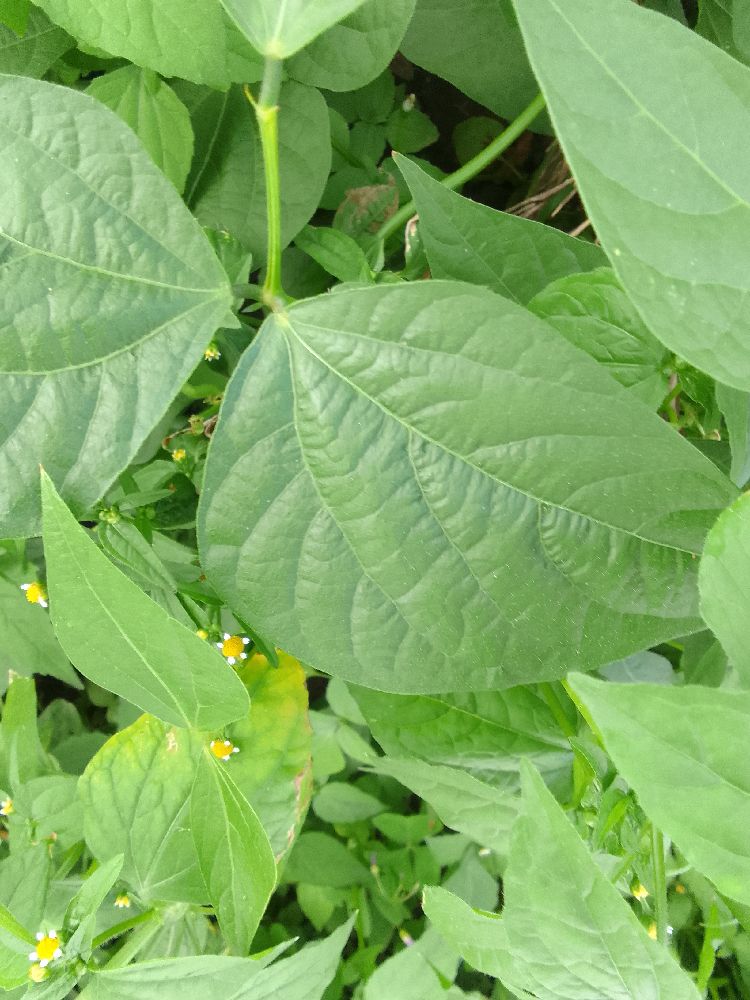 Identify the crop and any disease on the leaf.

common bean, healthy
